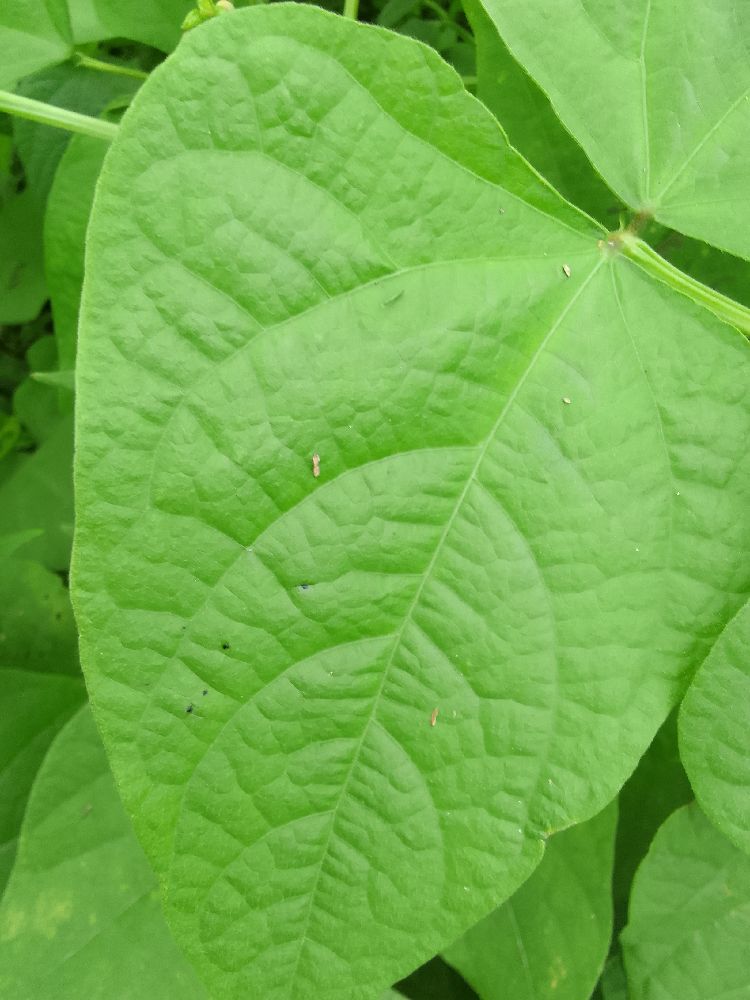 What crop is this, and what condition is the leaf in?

common bean, healthy
